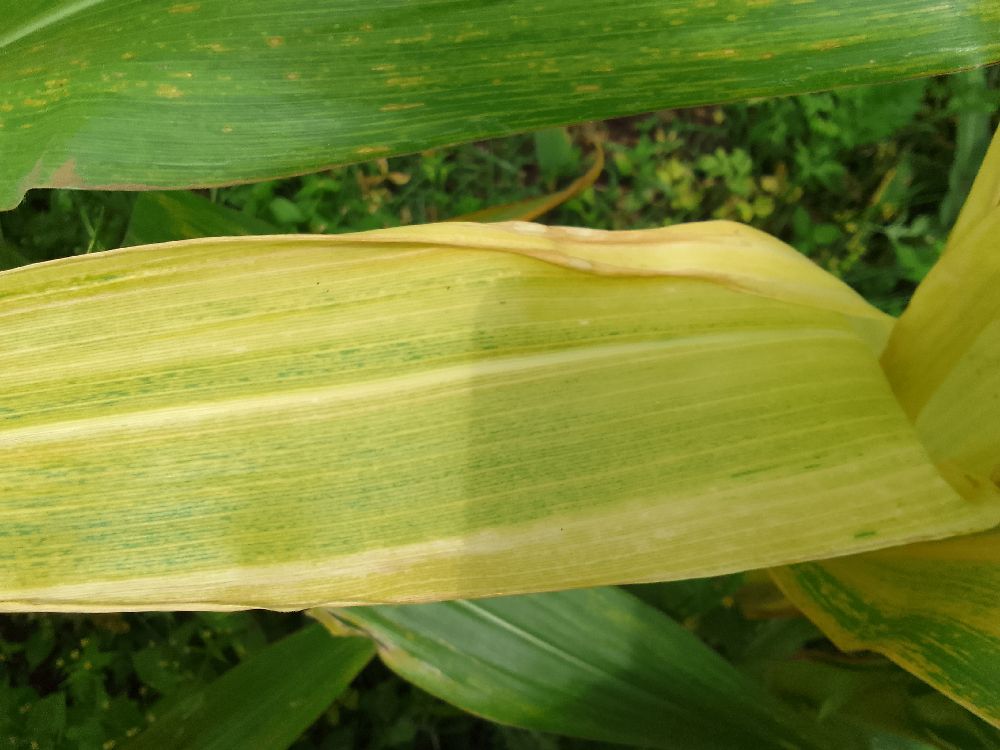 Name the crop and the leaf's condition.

maize, maize lethal necrosis
